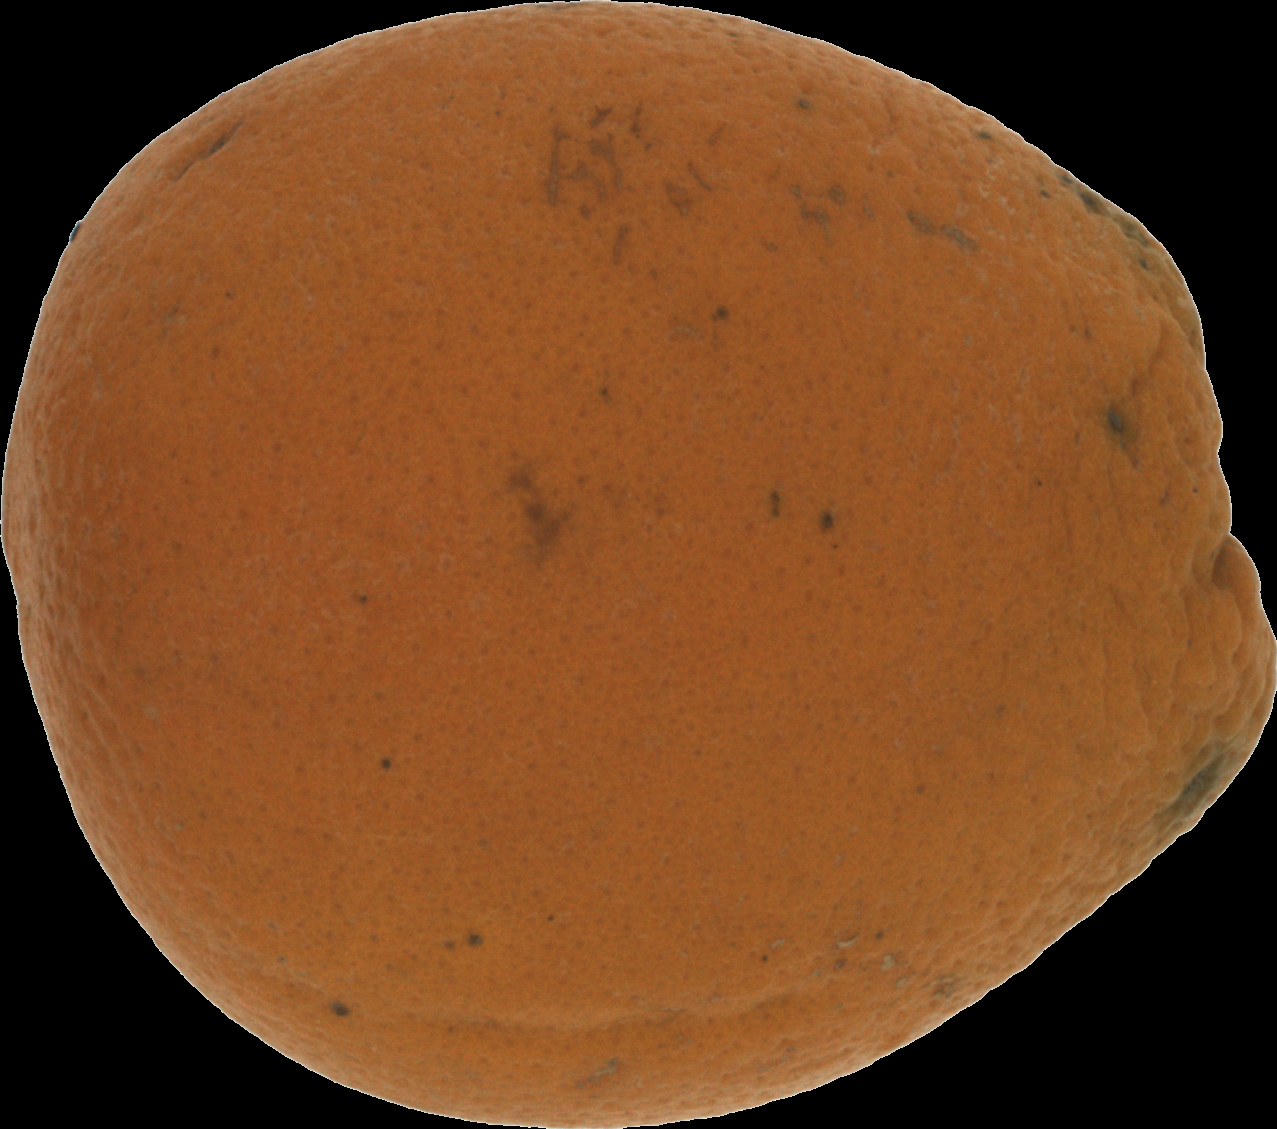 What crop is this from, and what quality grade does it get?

orange, bad
